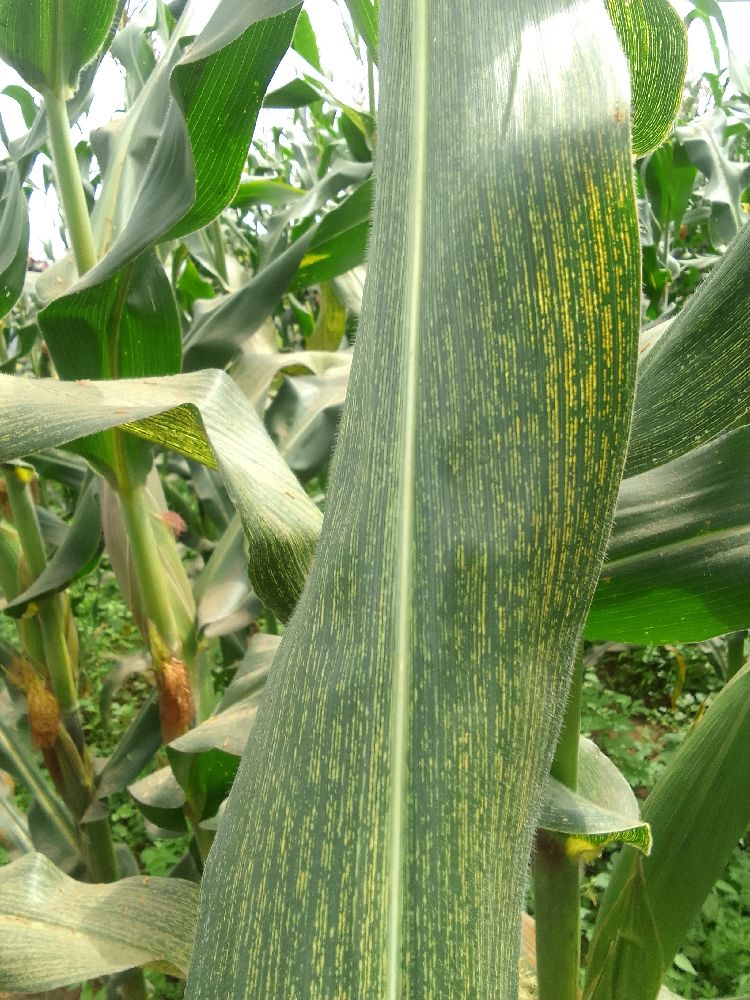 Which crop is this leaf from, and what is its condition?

maize, maize streak virus
